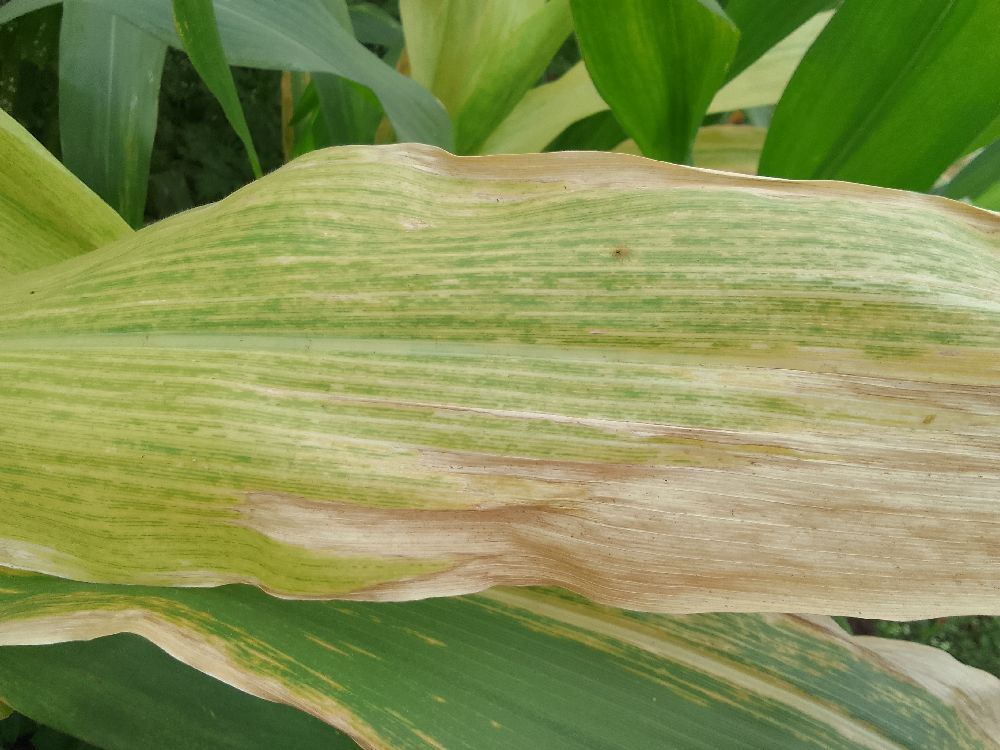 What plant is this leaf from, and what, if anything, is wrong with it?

maize, maize lethal necrosis
